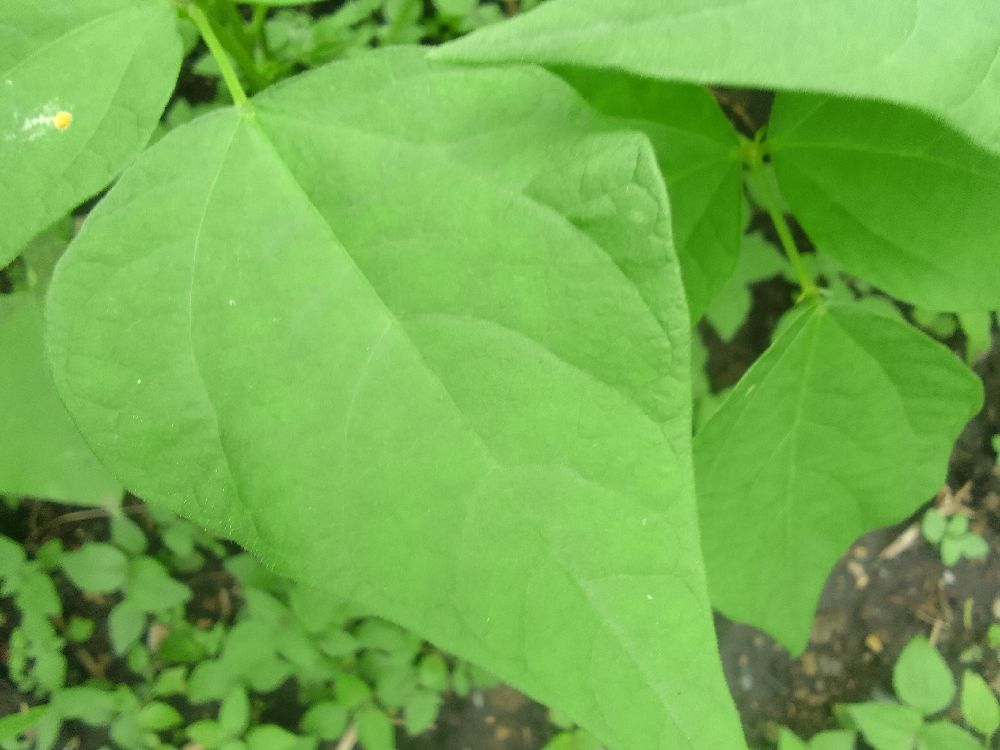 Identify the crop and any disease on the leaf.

common bean, healthy
